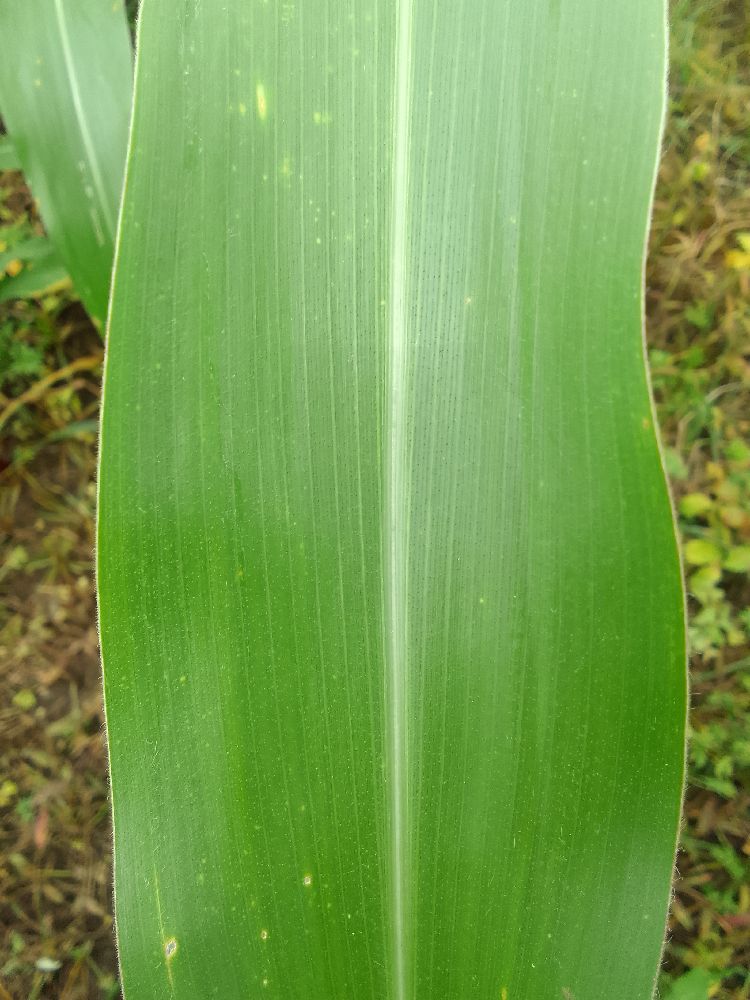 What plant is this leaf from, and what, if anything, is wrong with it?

maize, healthy
